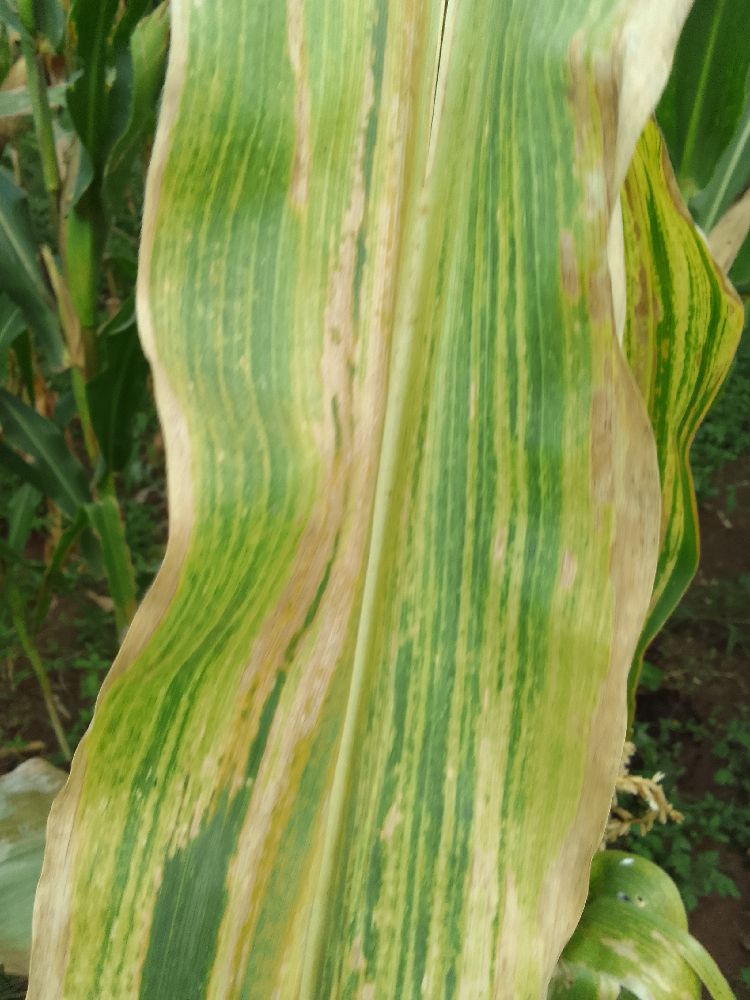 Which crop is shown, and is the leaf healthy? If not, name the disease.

maize, maize lethal necrosis
